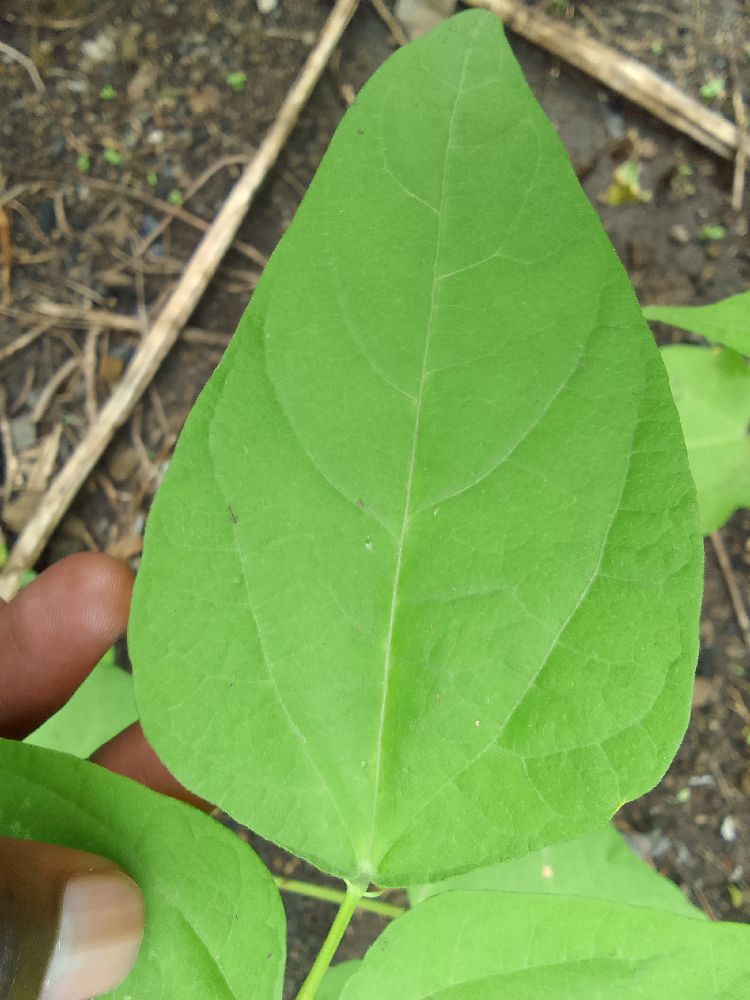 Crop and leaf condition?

common bean, healthy
